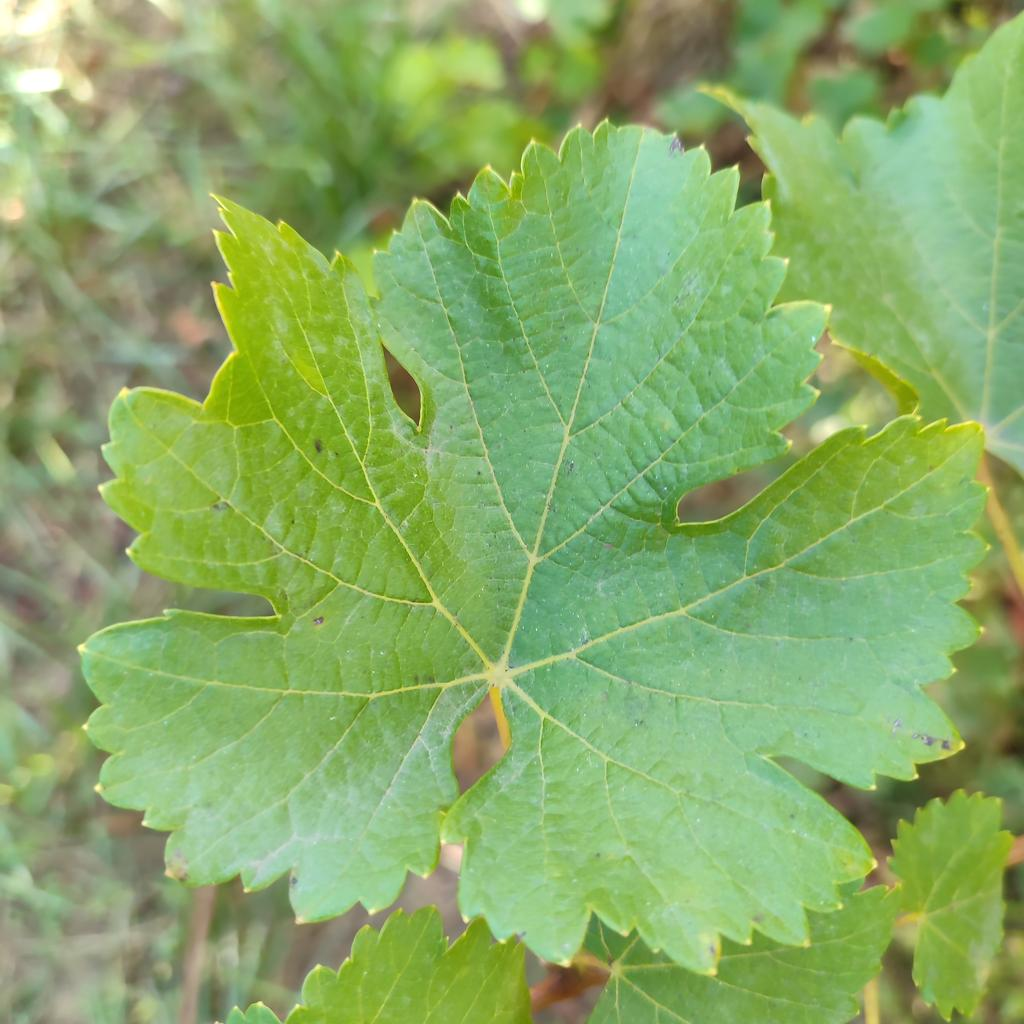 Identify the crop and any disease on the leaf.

grapevine, powdery mildew
